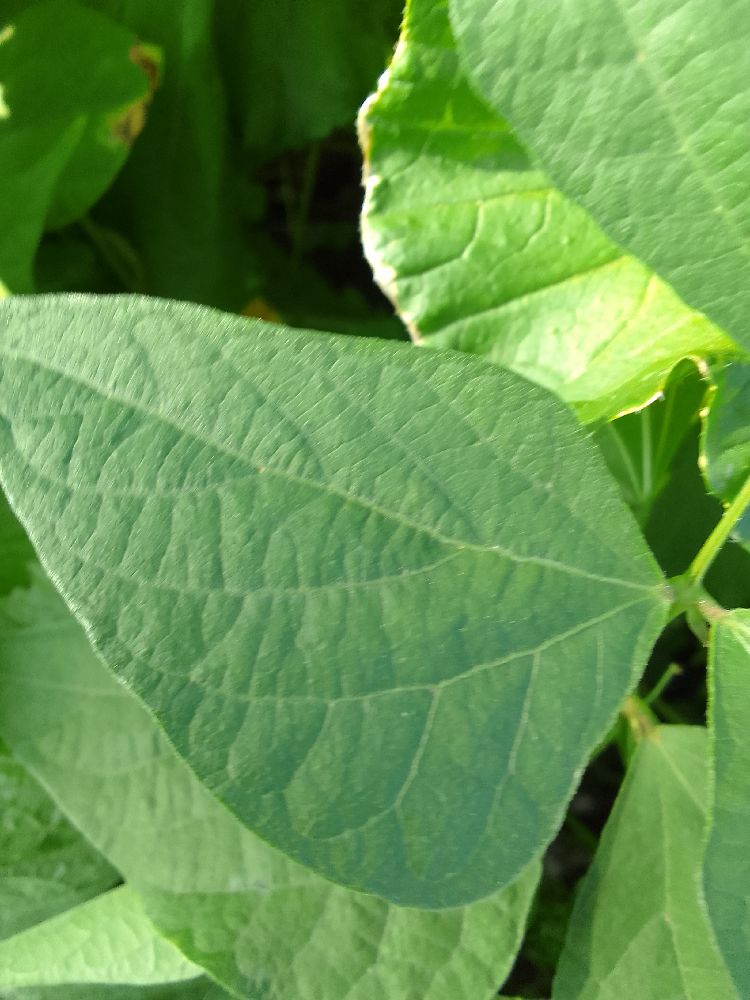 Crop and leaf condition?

common bean, healthy
